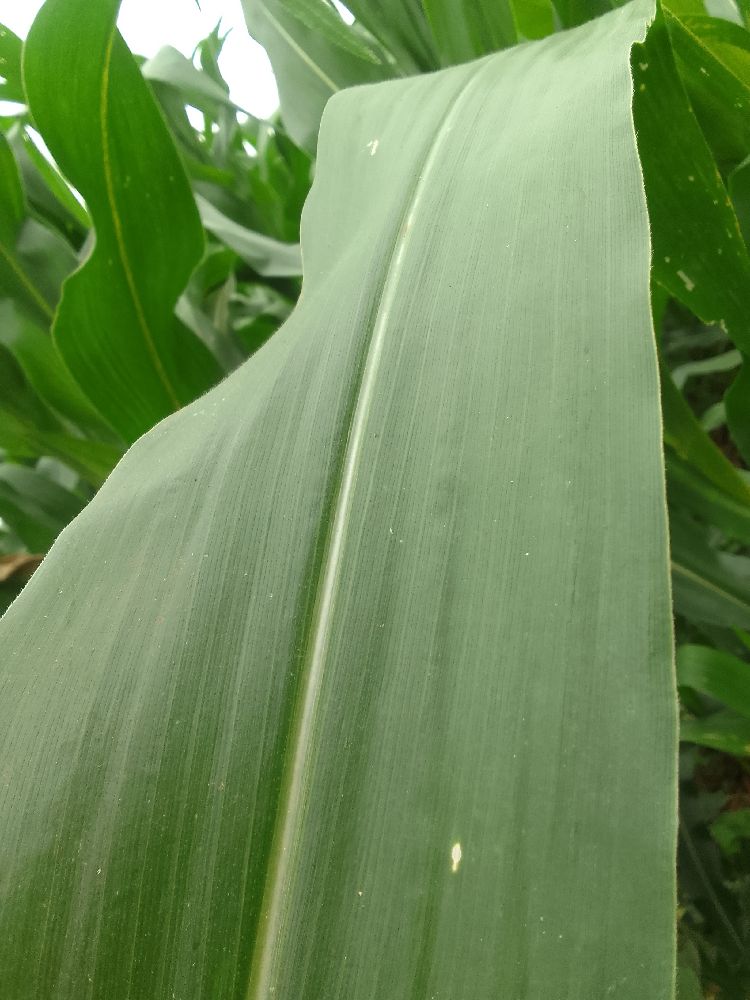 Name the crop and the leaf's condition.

maize, healthy
